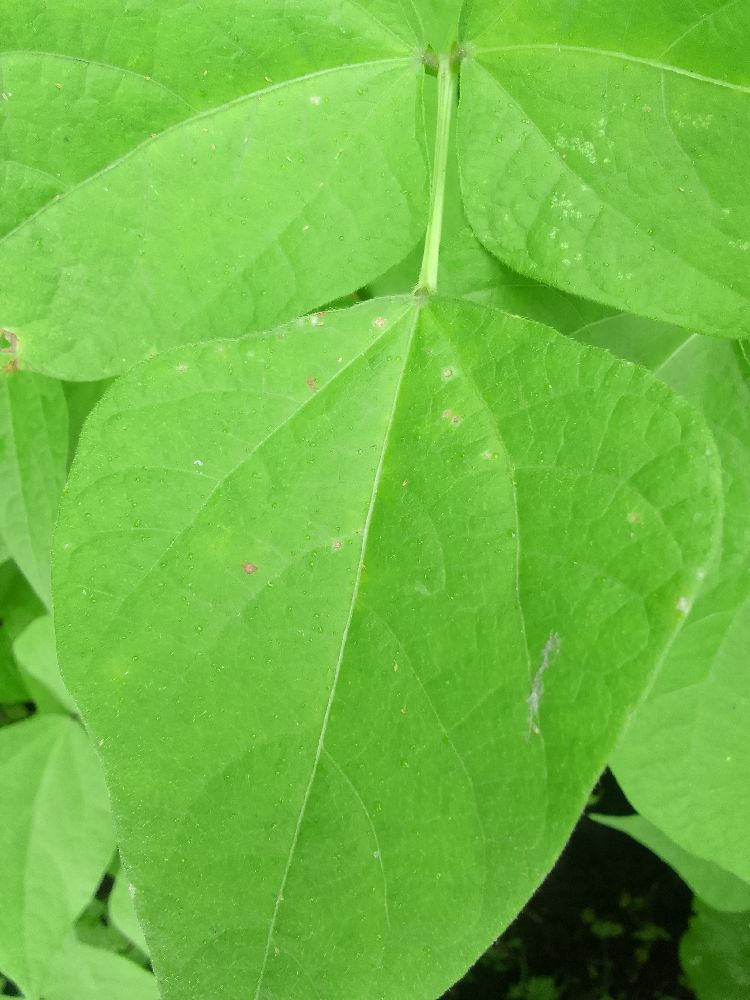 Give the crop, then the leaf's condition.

common bean, healthy
